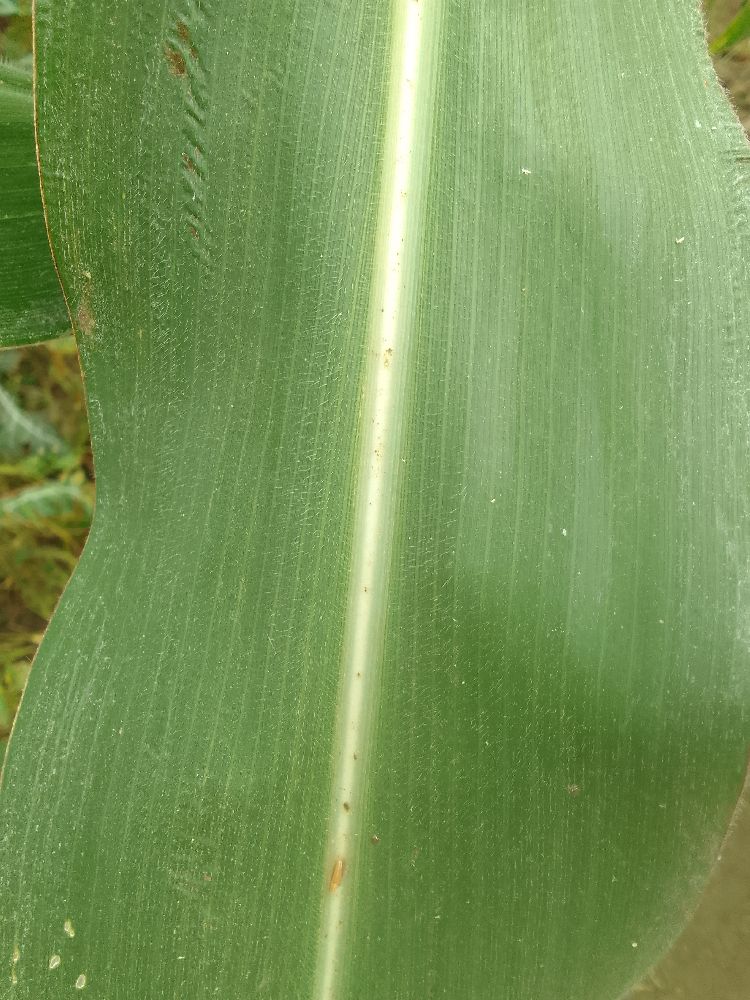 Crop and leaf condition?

maize, healthy
